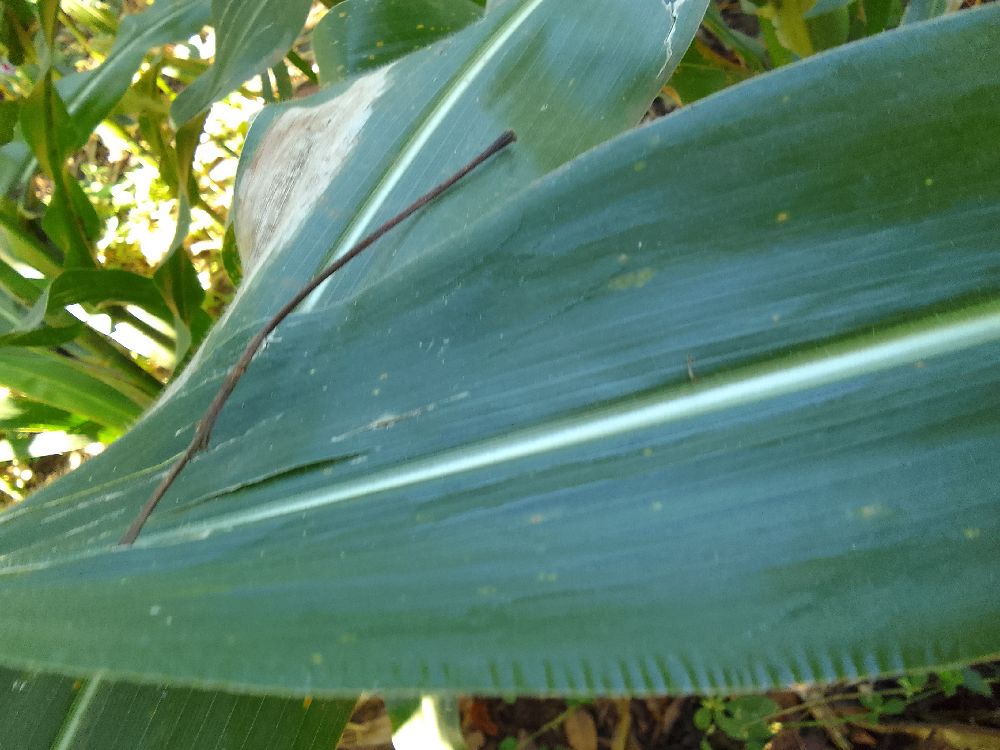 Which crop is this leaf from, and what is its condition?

maize, healthy
